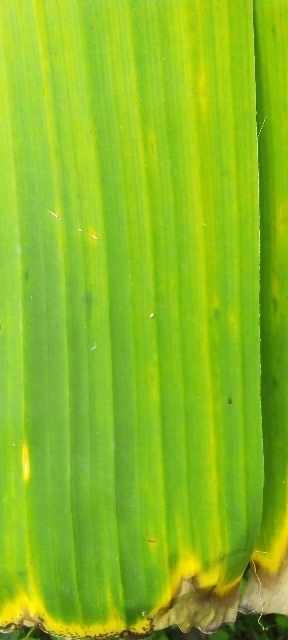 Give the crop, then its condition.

banana, fusarium wilt race 1
